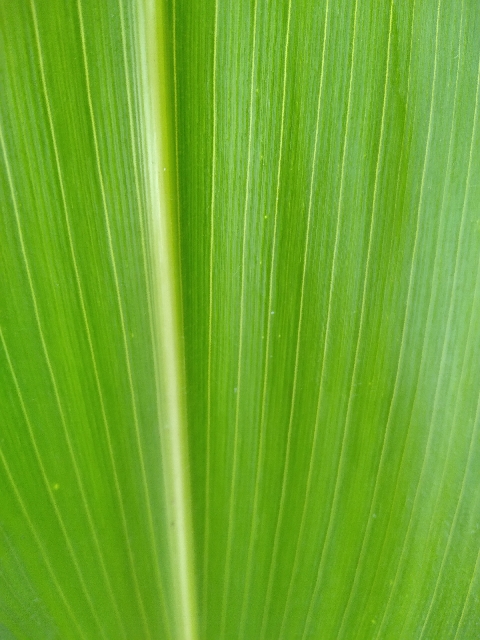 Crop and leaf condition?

maize, healthy
